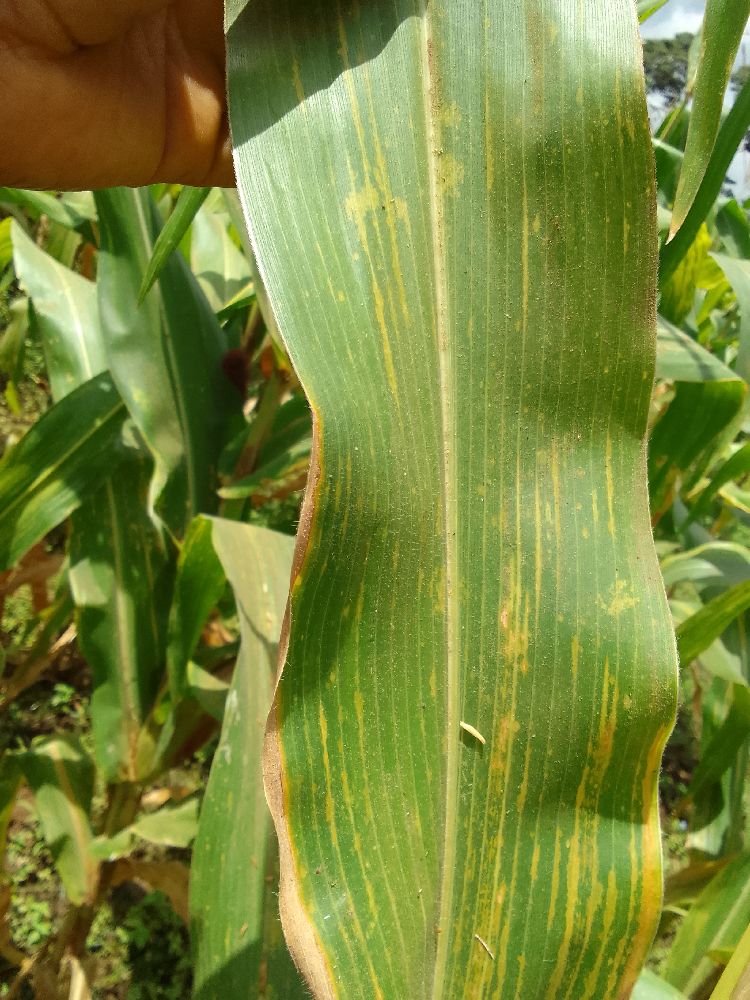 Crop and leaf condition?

maize, maize lethal necrosis
